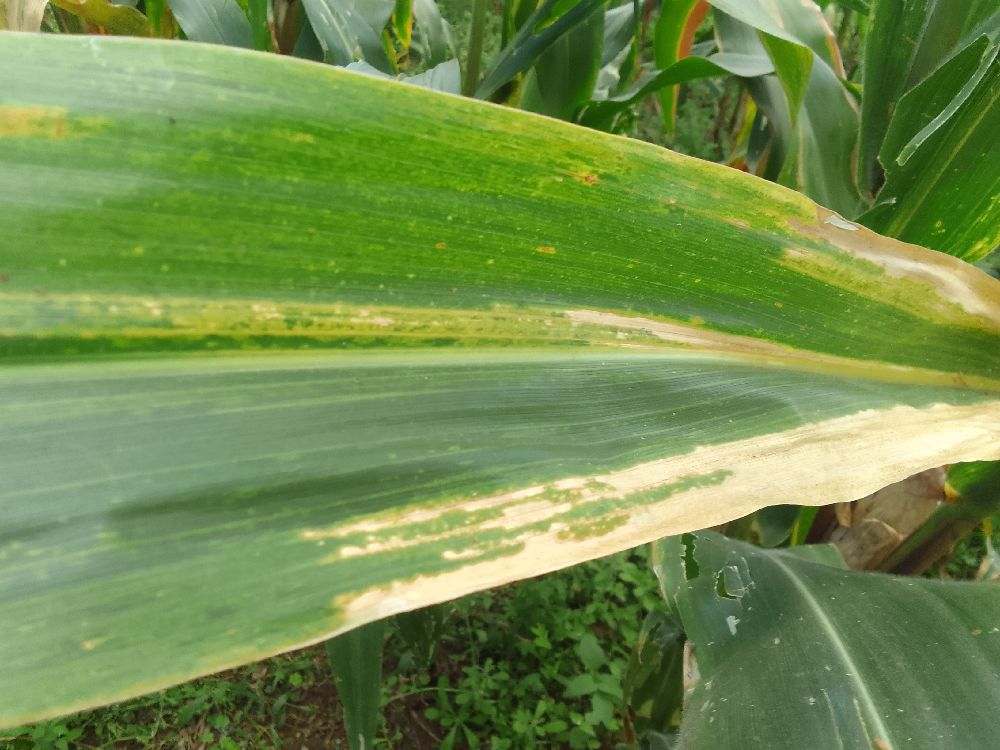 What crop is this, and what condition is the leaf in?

maize, maize lethal necrosis
